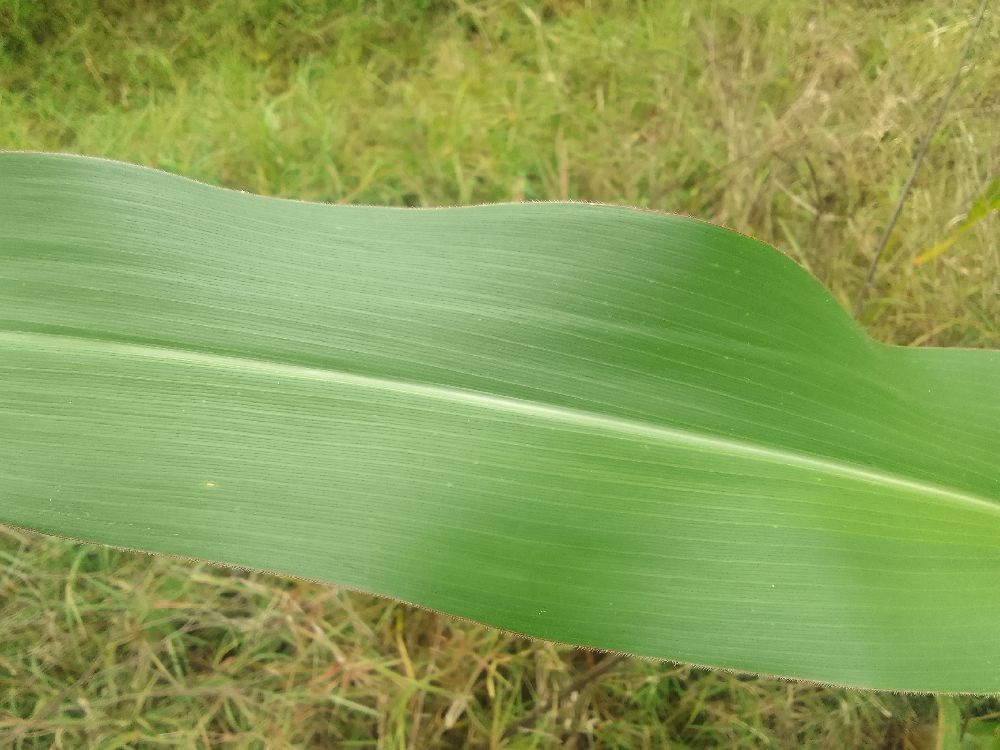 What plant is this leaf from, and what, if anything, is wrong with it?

maize, healthy
